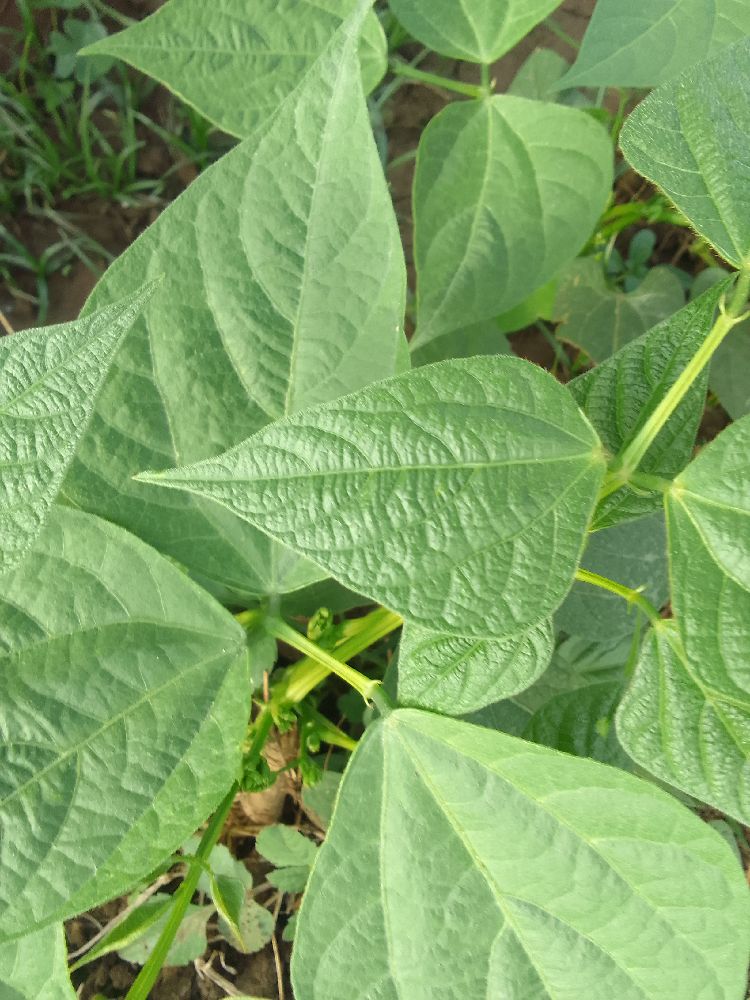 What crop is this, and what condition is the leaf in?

common bean, healthy
